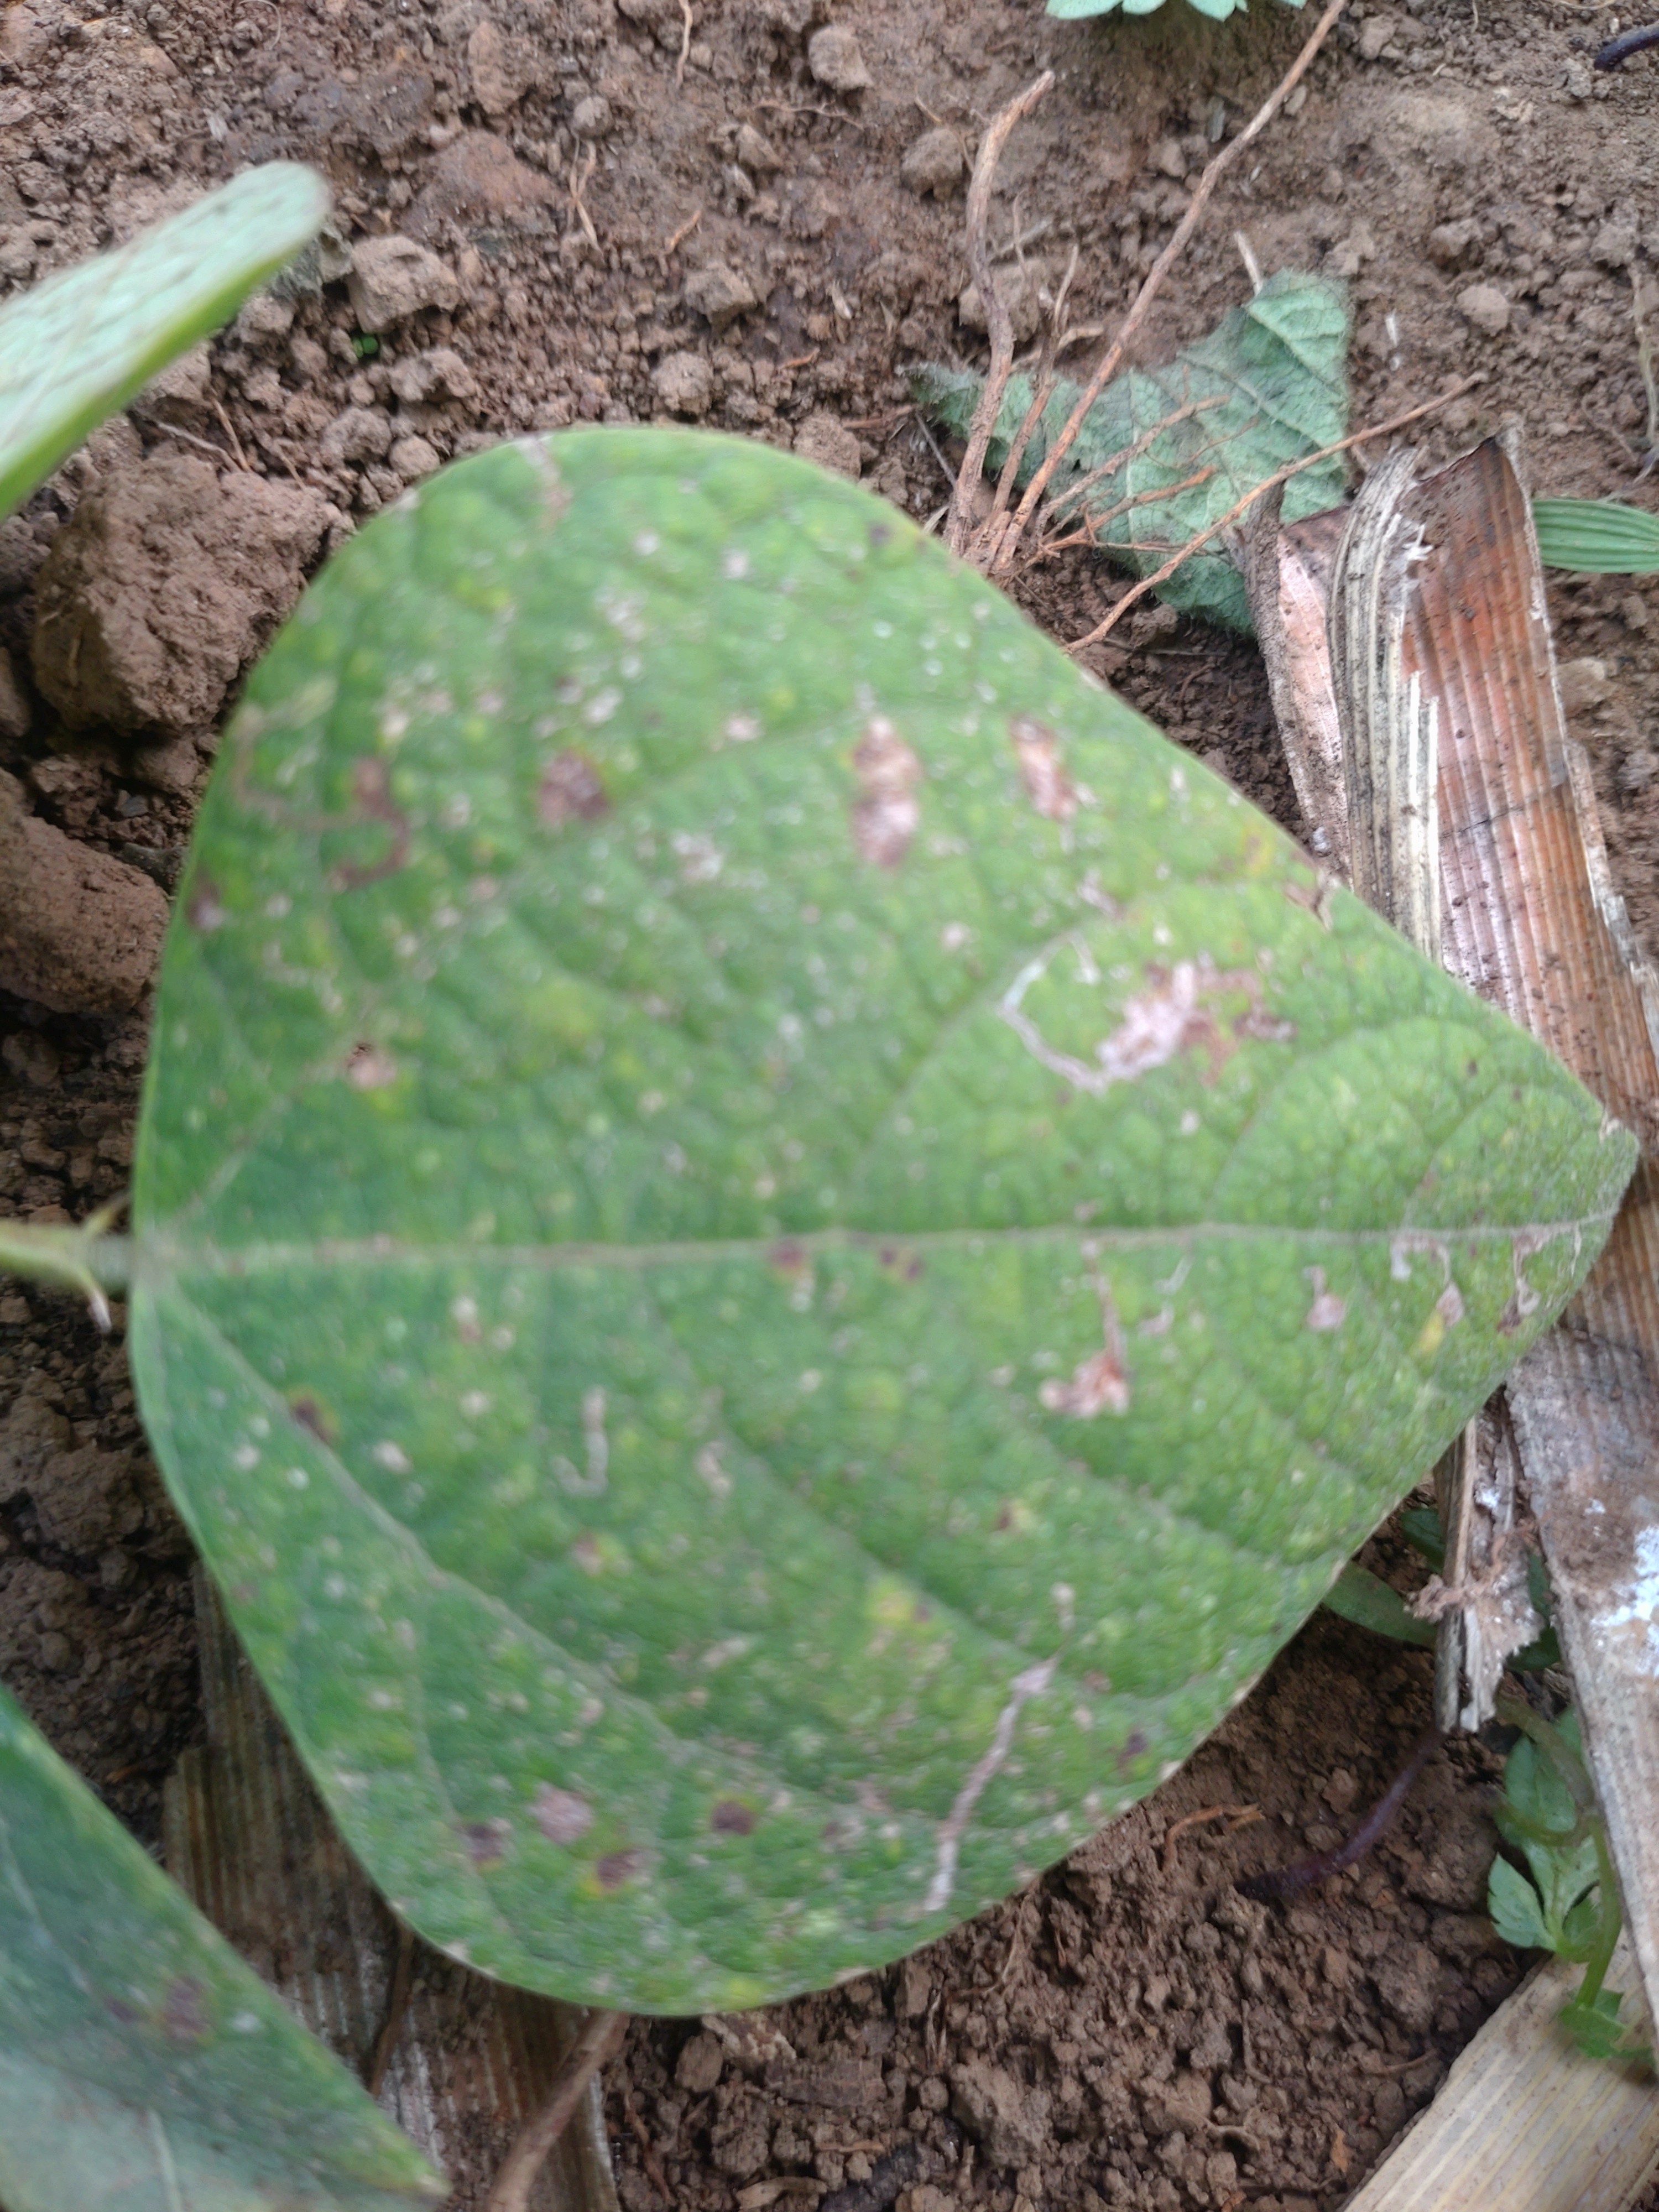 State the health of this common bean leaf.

anthracnose
